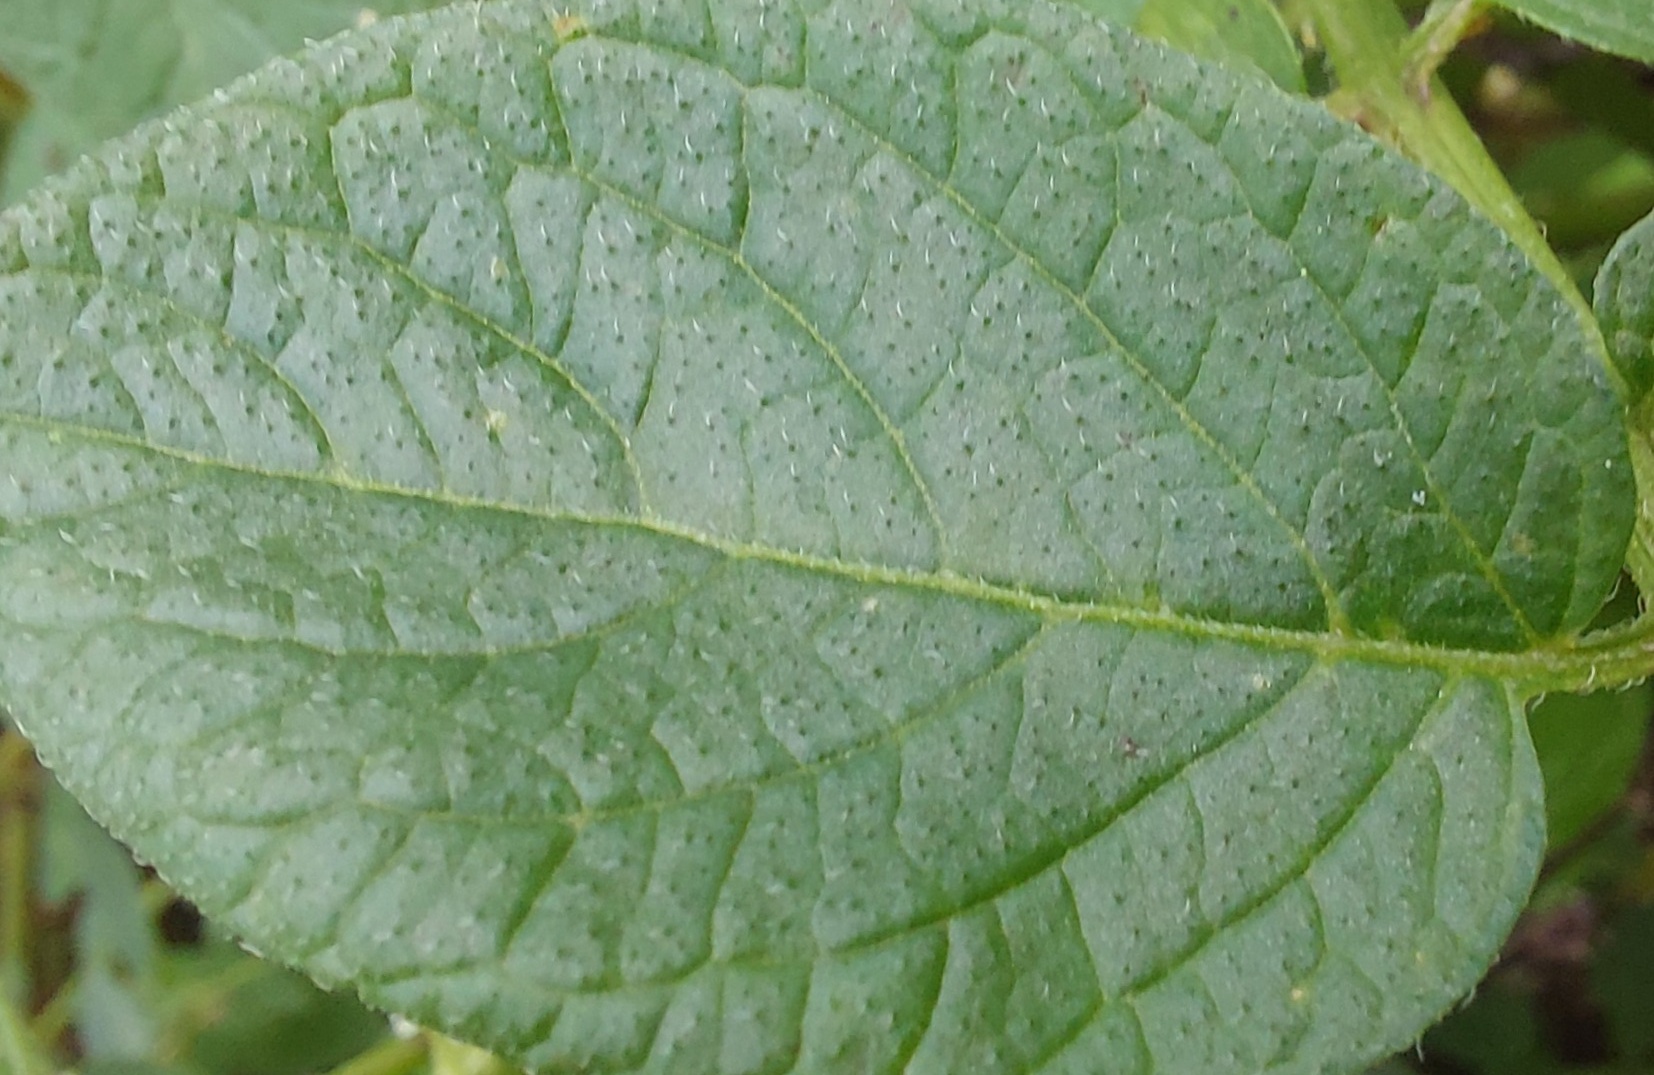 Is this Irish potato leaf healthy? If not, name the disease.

healthy
